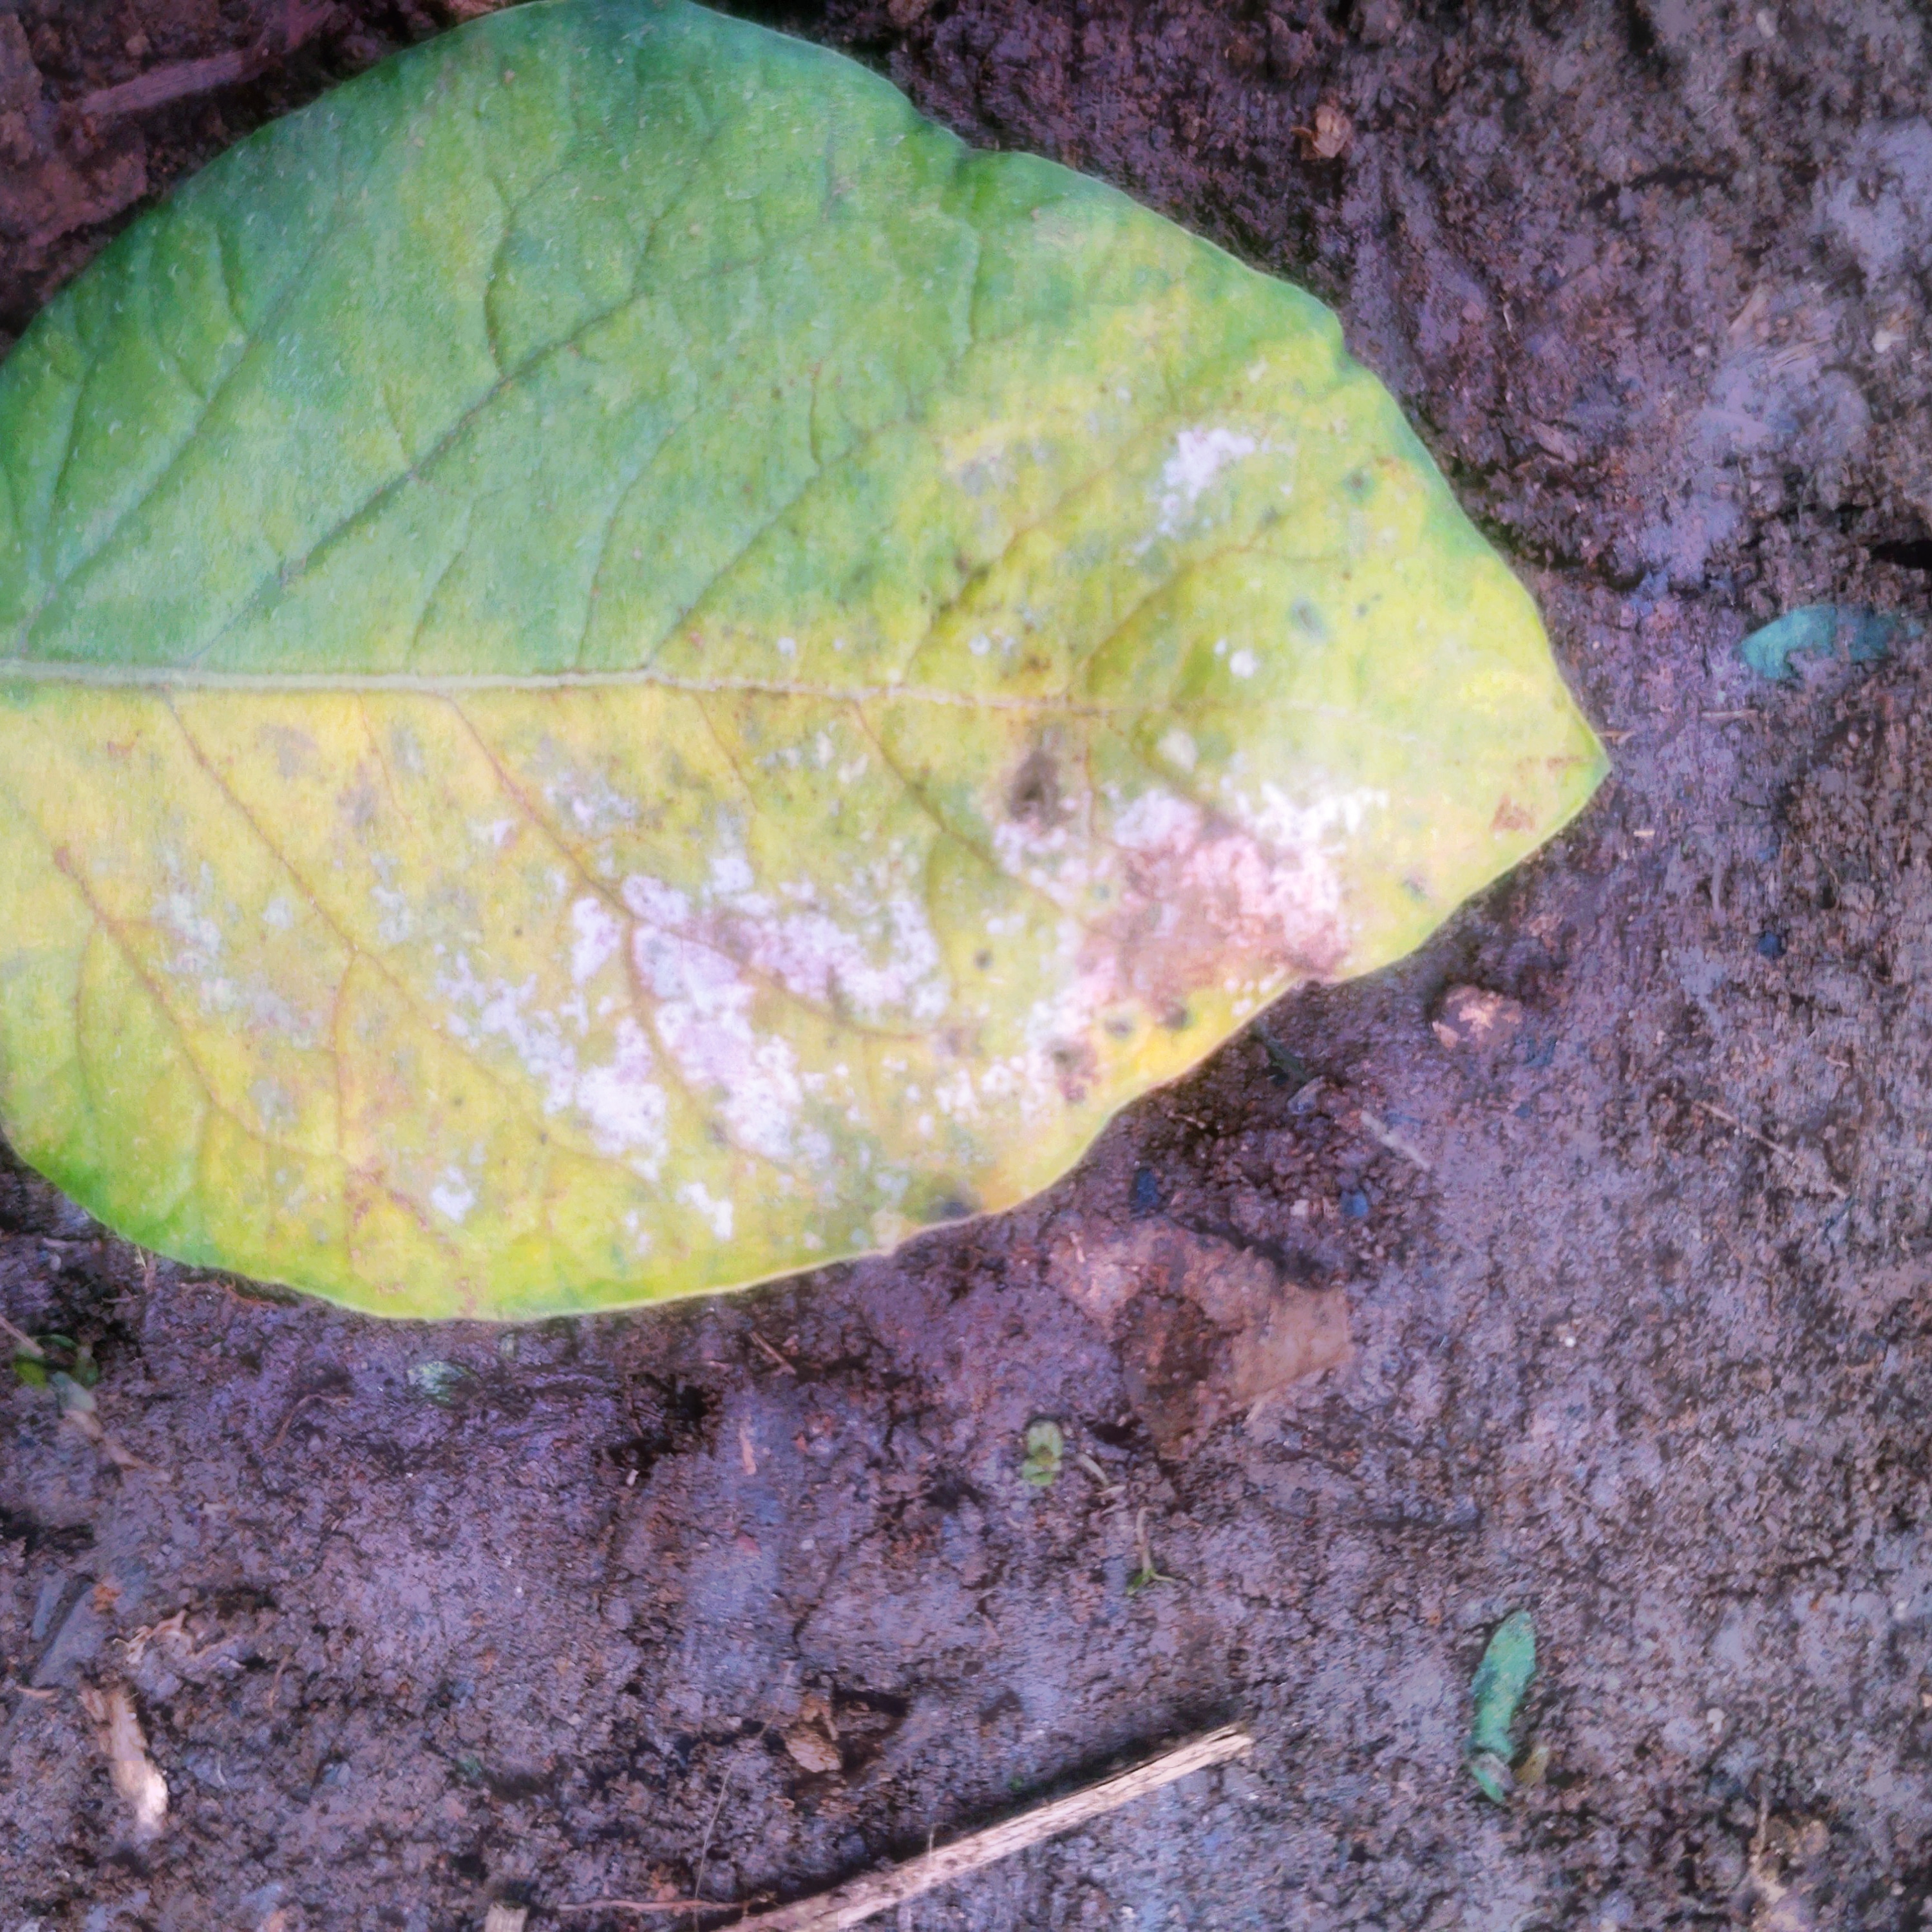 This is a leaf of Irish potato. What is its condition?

late blight
